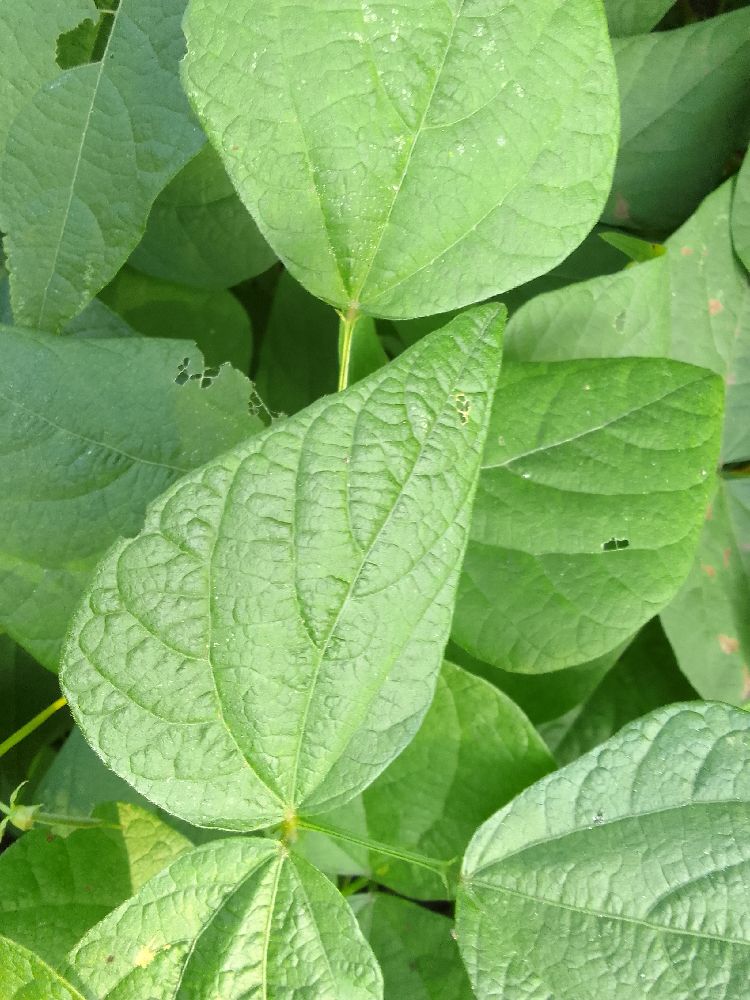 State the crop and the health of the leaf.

common bean, healthy
